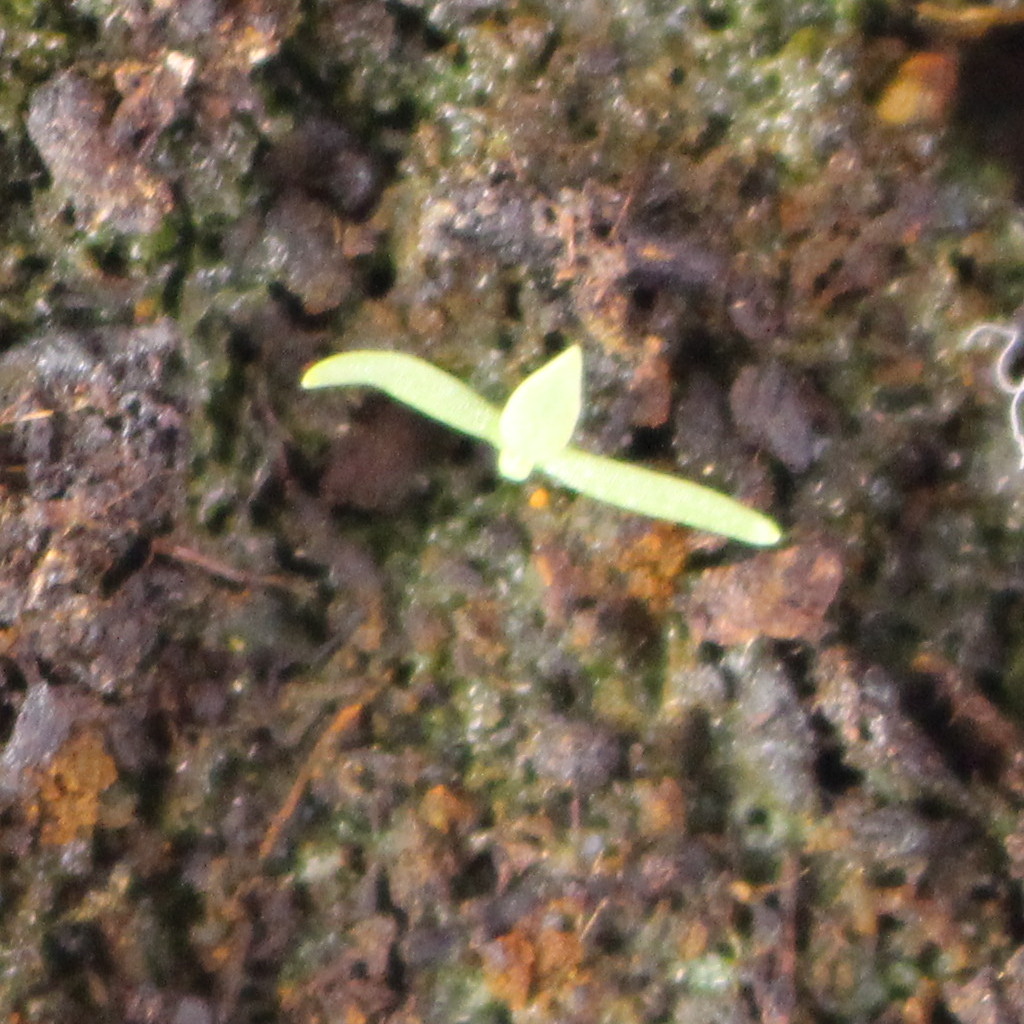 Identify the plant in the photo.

Papaver rhoeas
